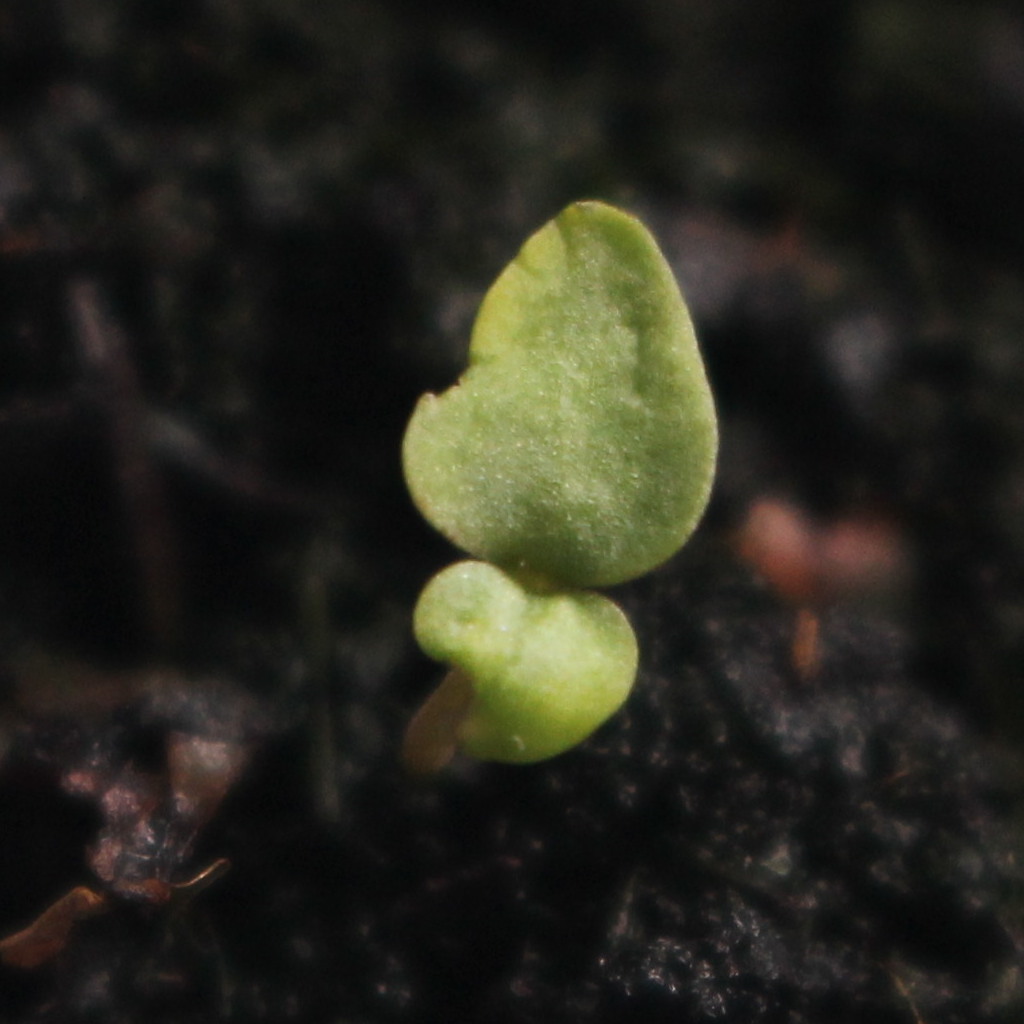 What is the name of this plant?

Veronica persica
